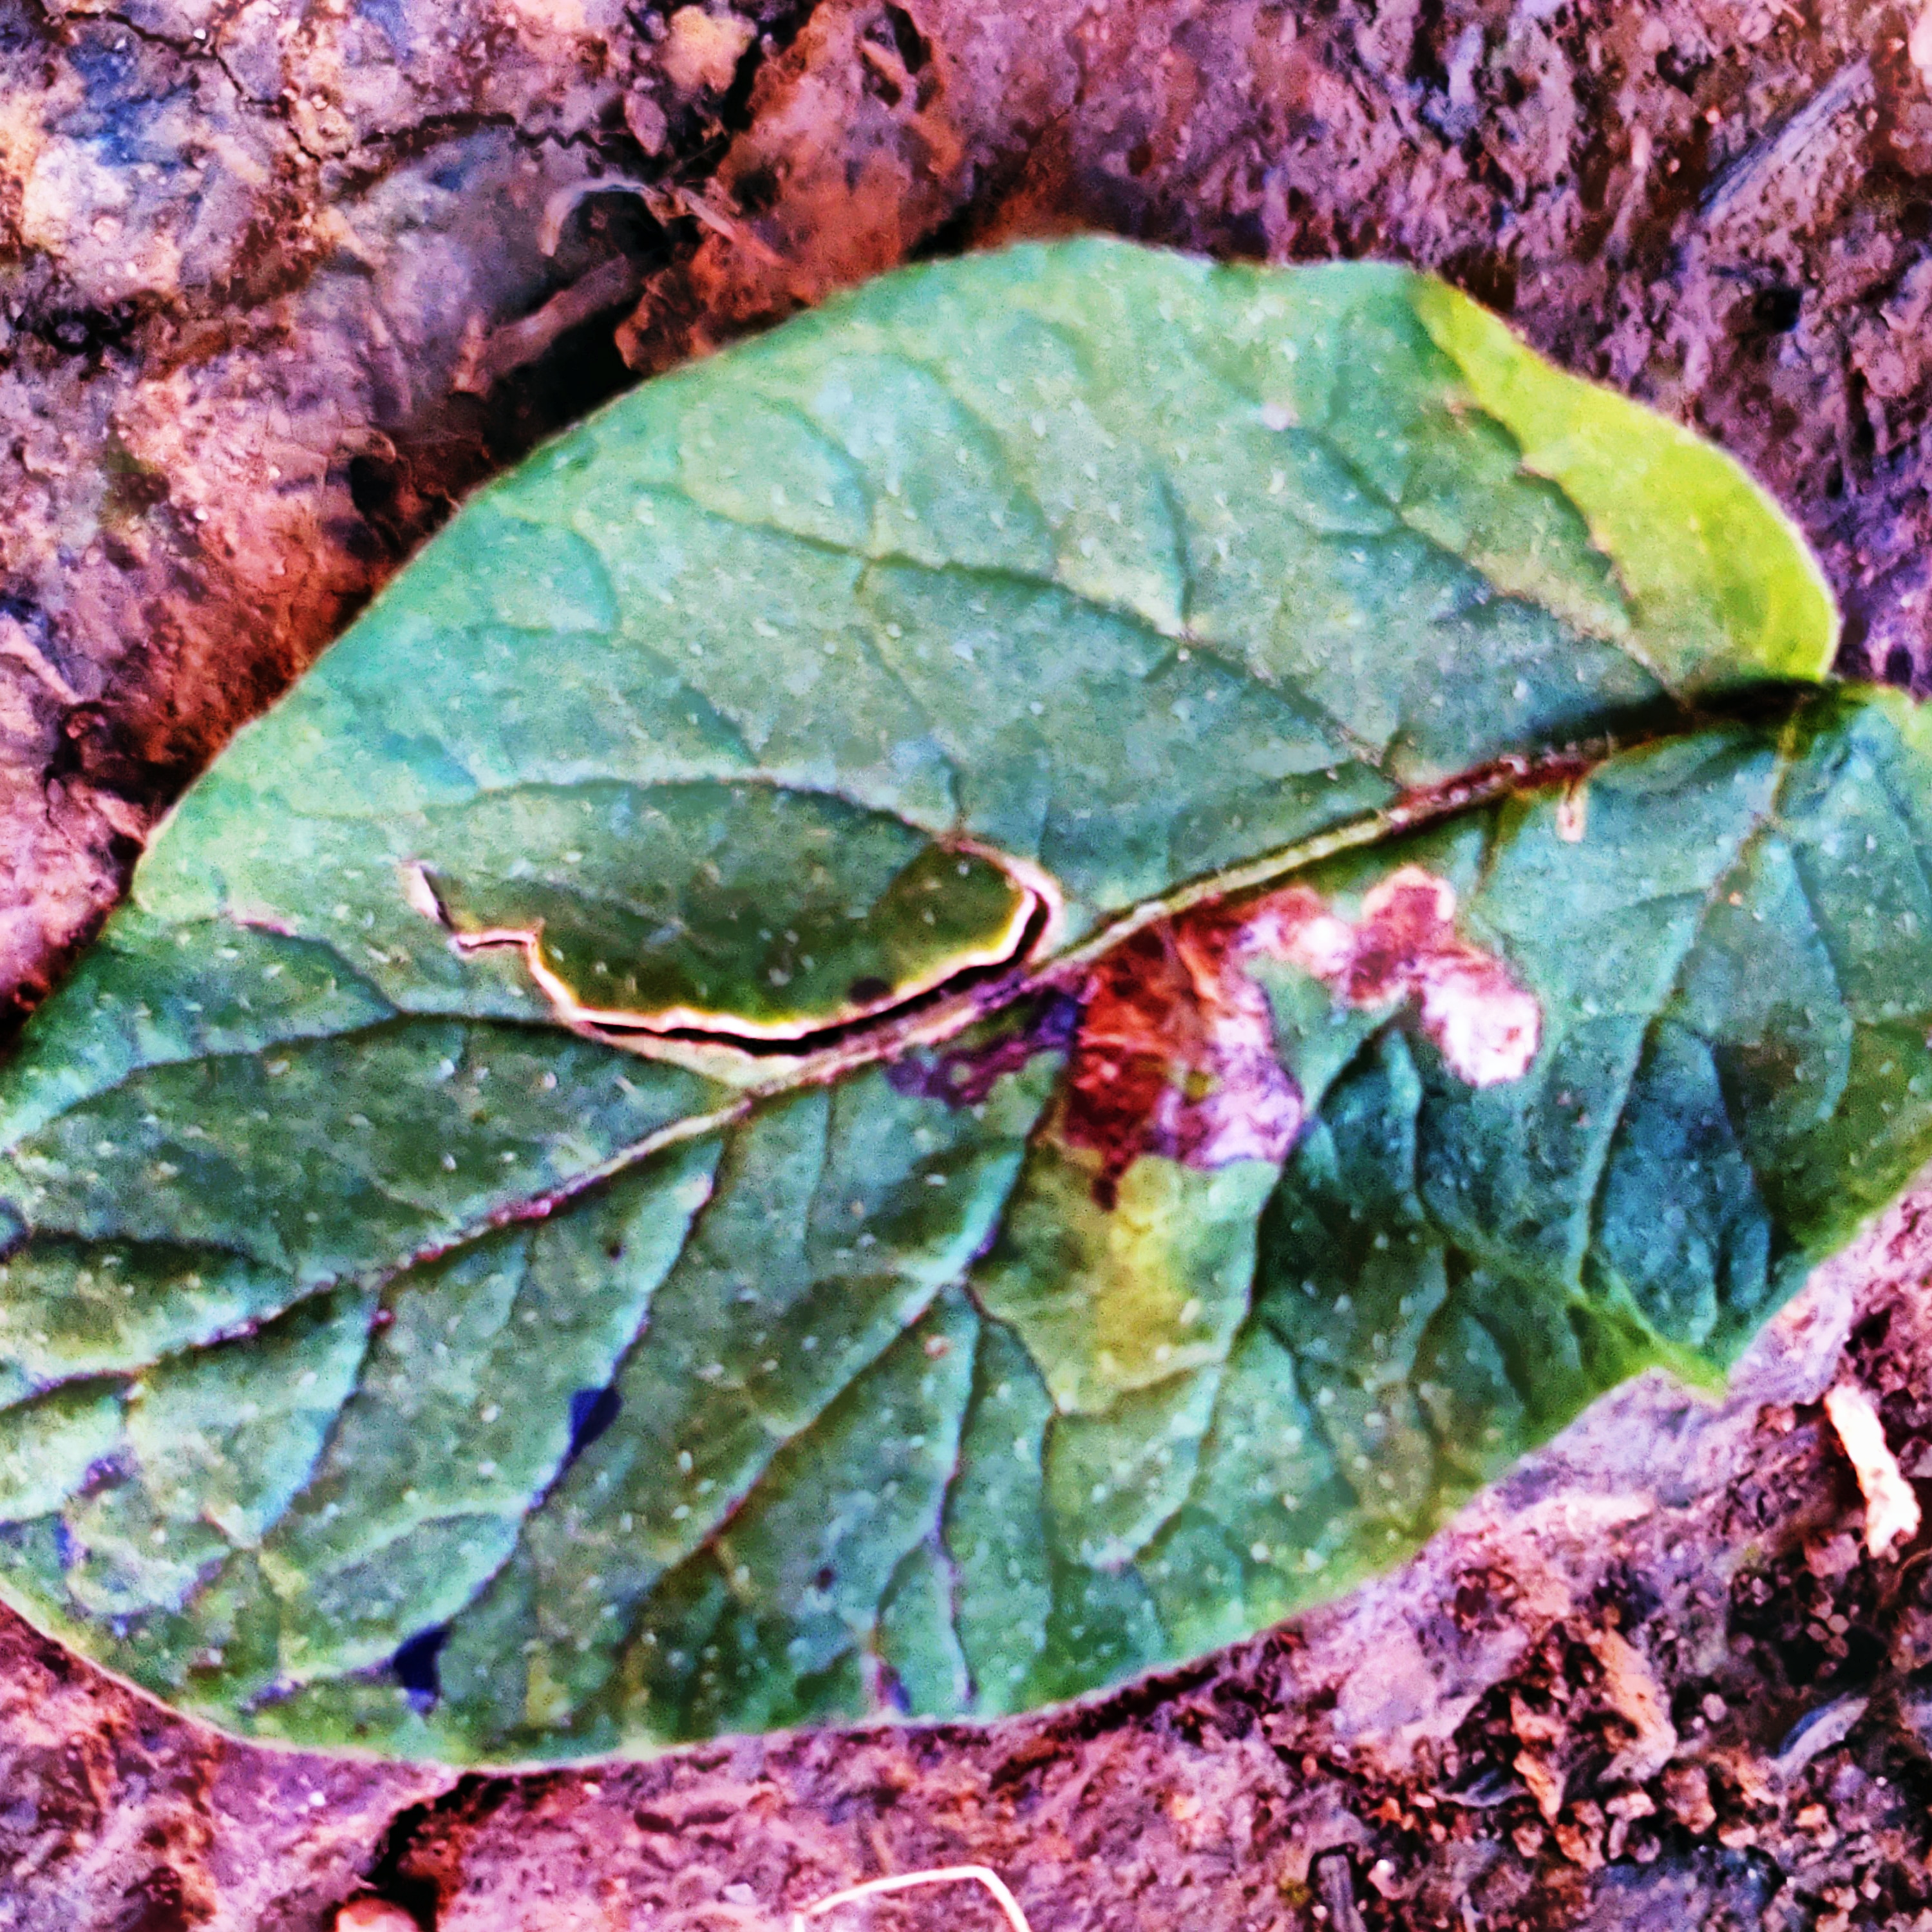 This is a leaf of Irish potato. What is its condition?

late blight
